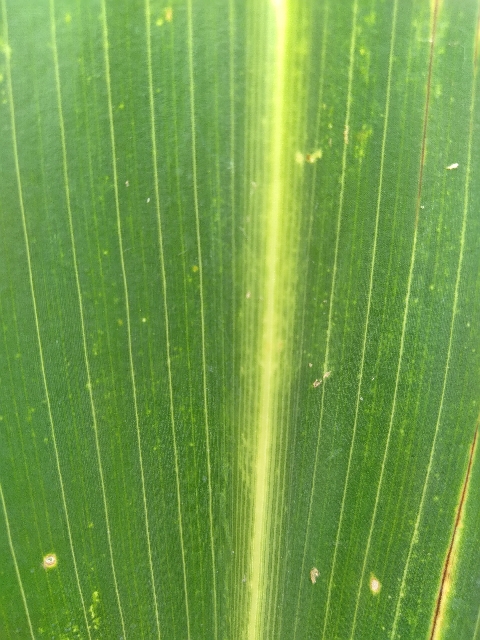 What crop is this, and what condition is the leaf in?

maize, maize lethal necrosis
